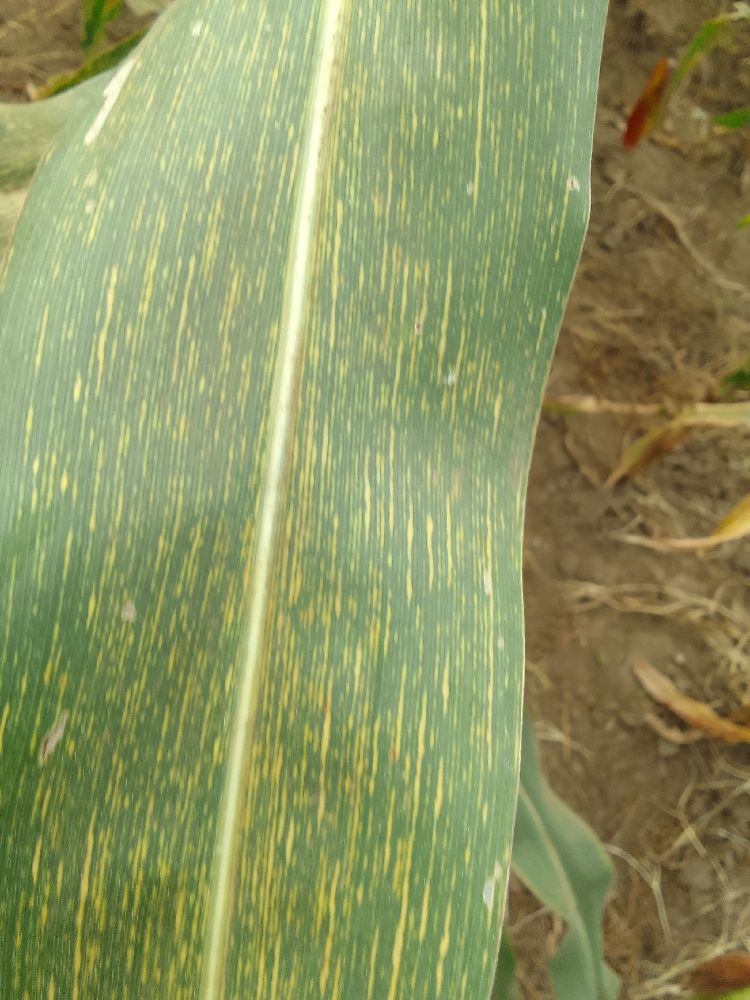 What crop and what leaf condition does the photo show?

maize, maize streak virus
